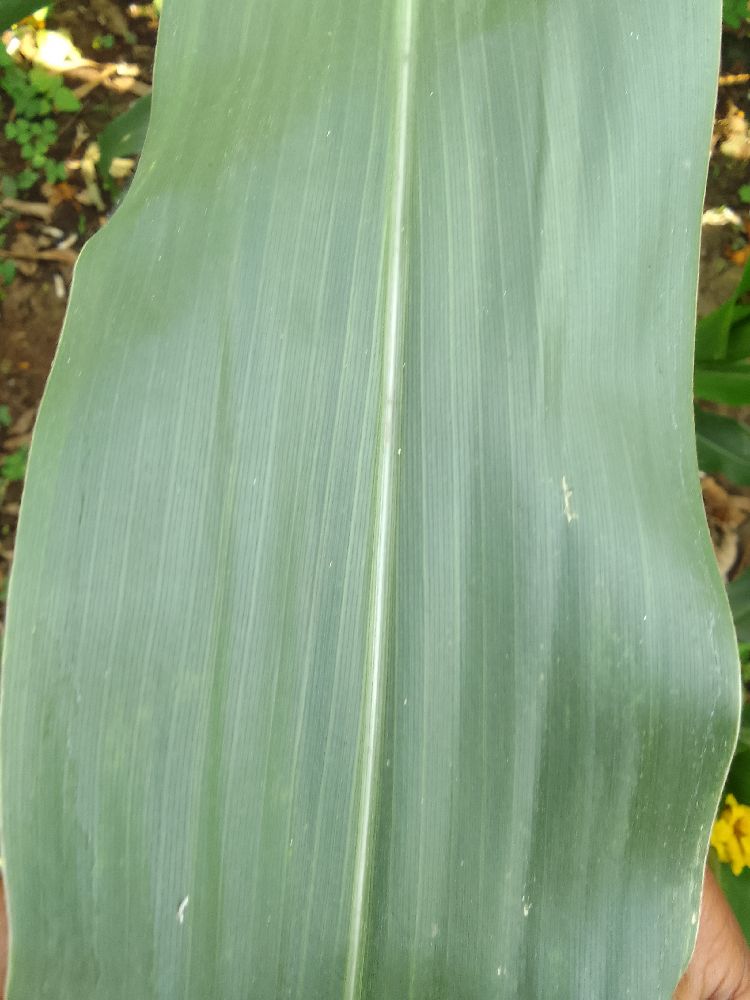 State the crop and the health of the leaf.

maize, healthy
